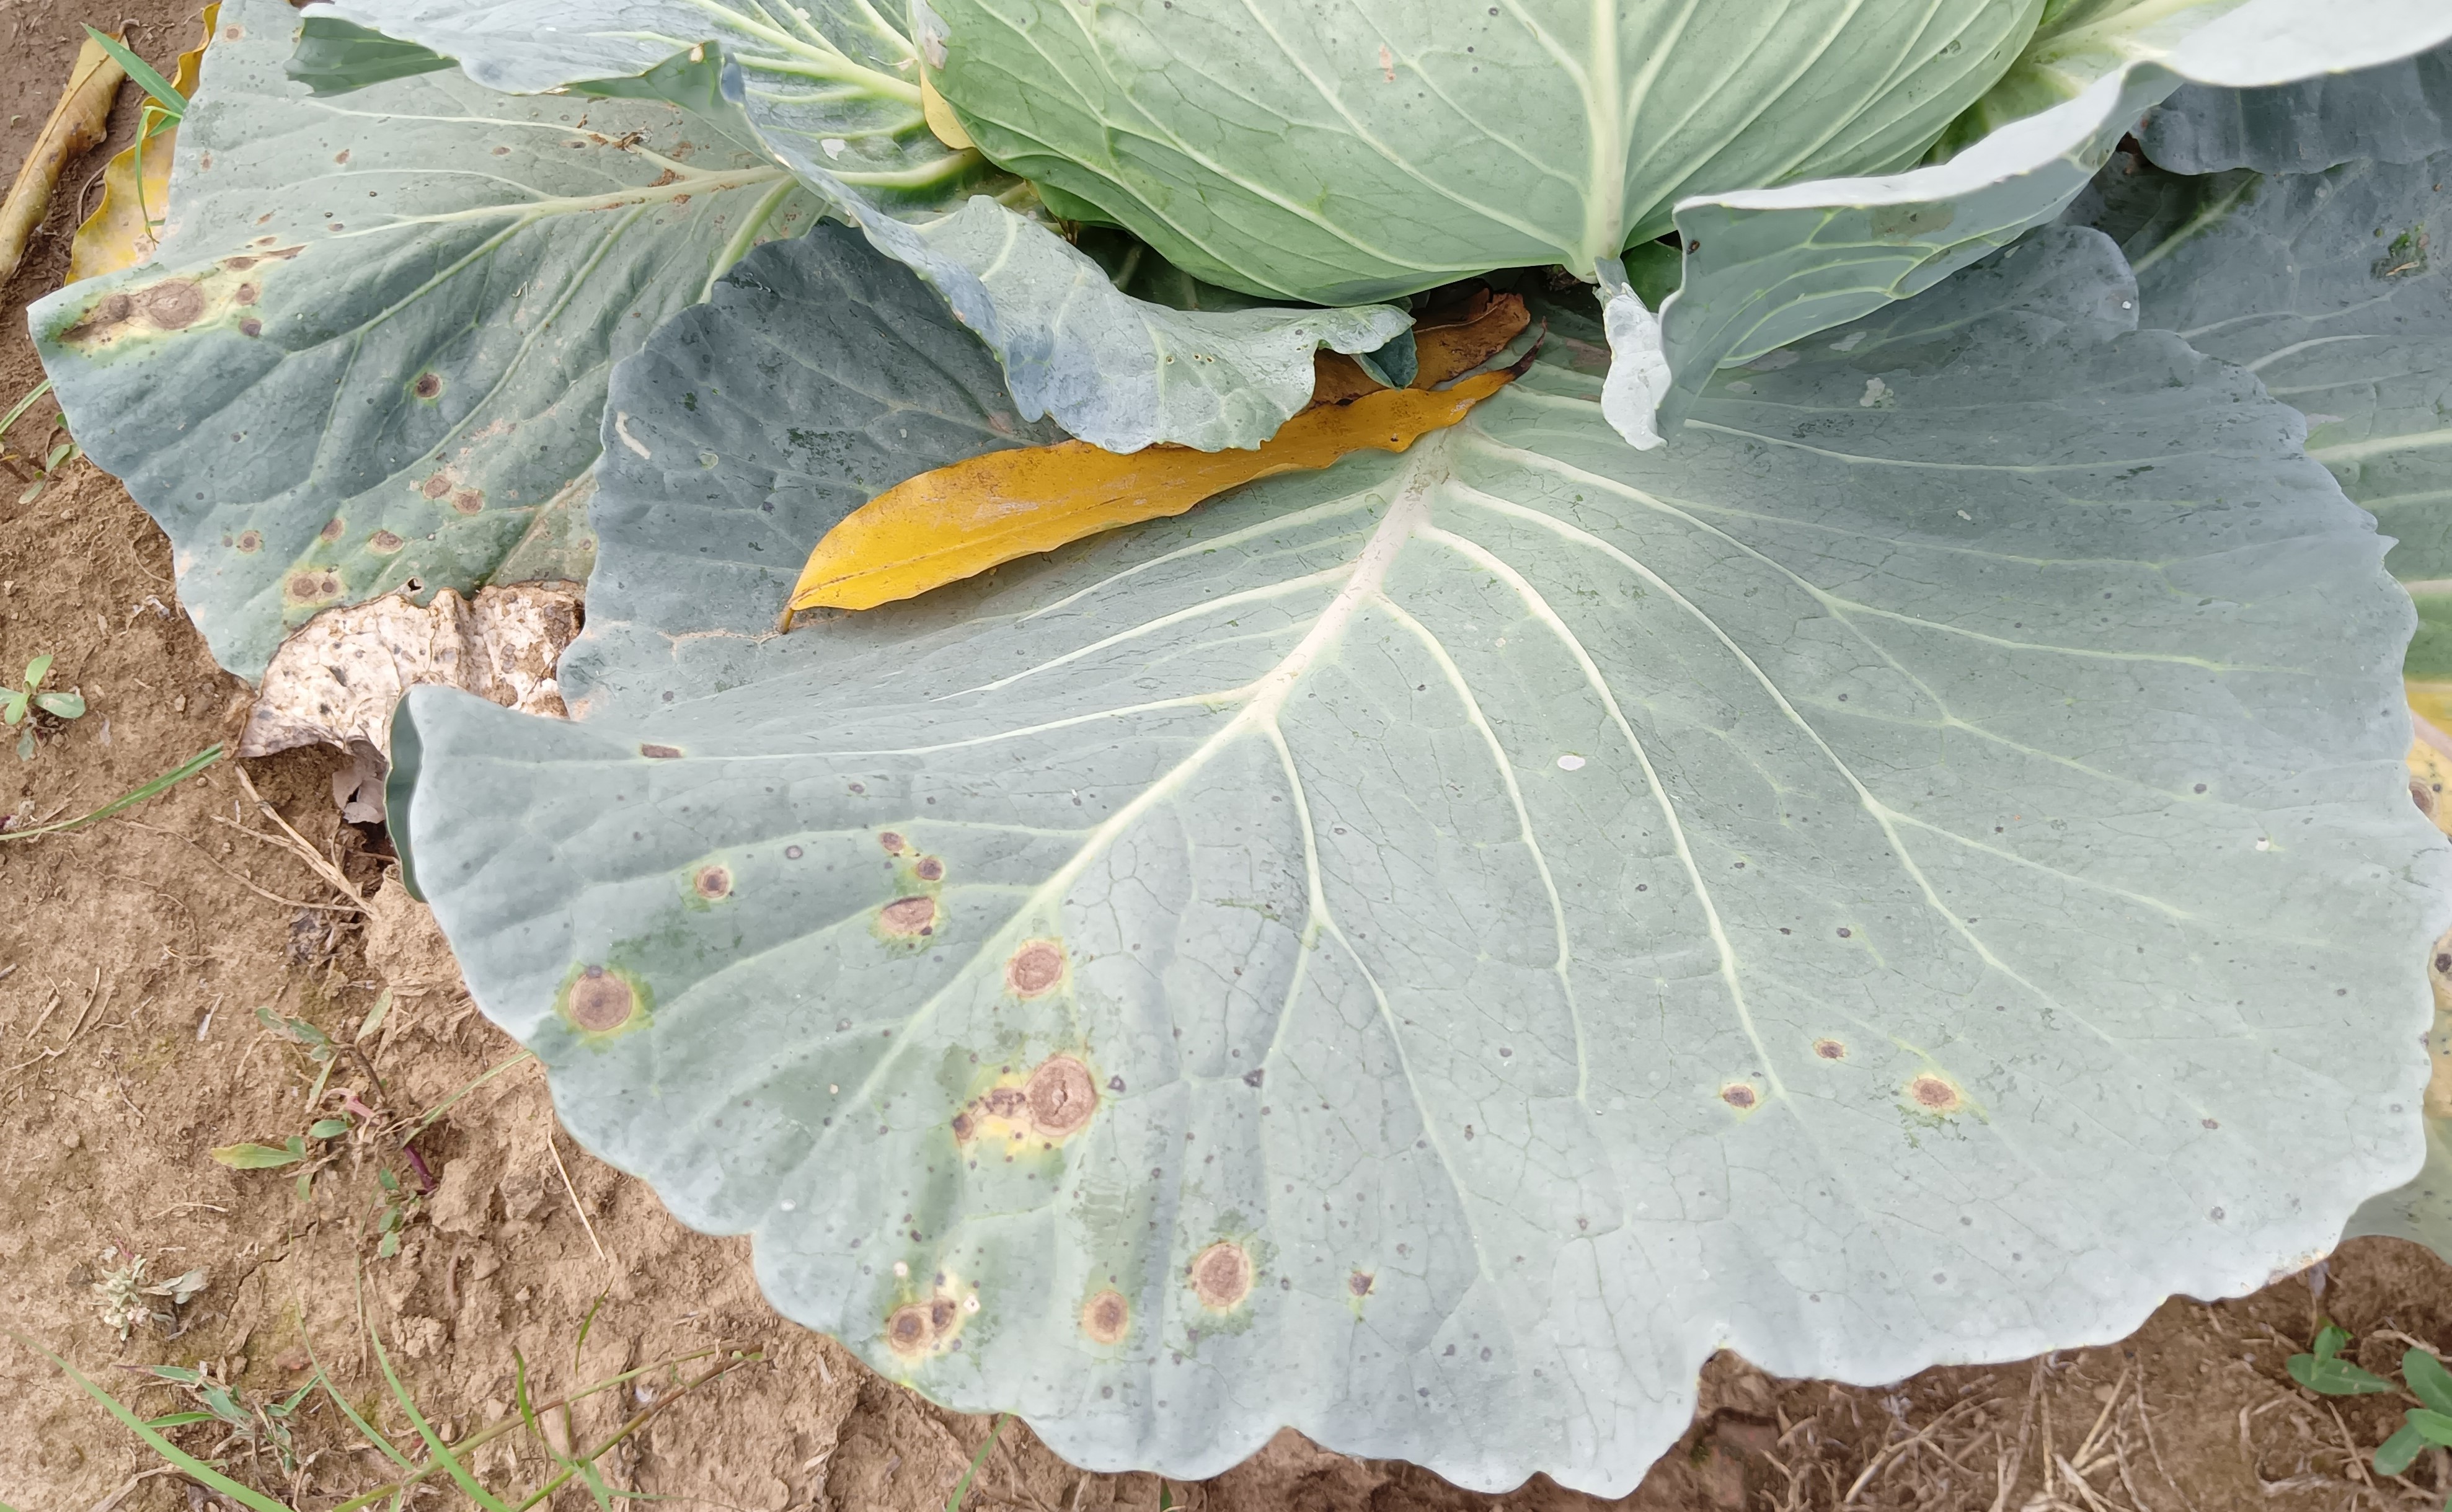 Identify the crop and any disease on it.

cabbage, alternaria
